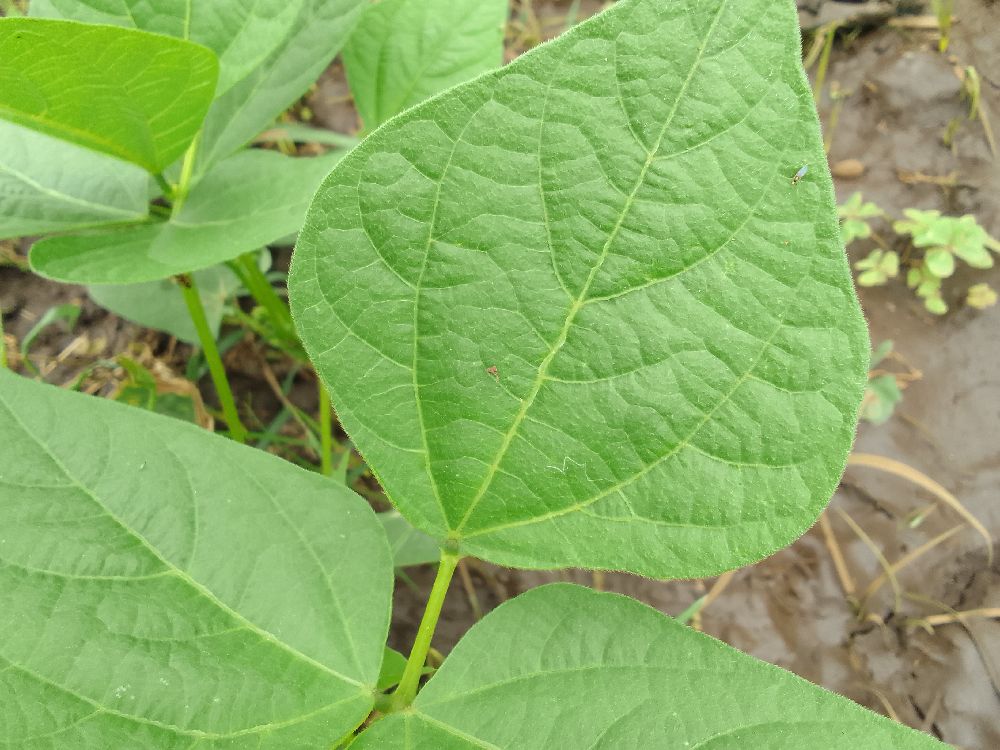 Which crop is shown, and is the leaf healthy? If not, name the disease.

common bean, healthy
